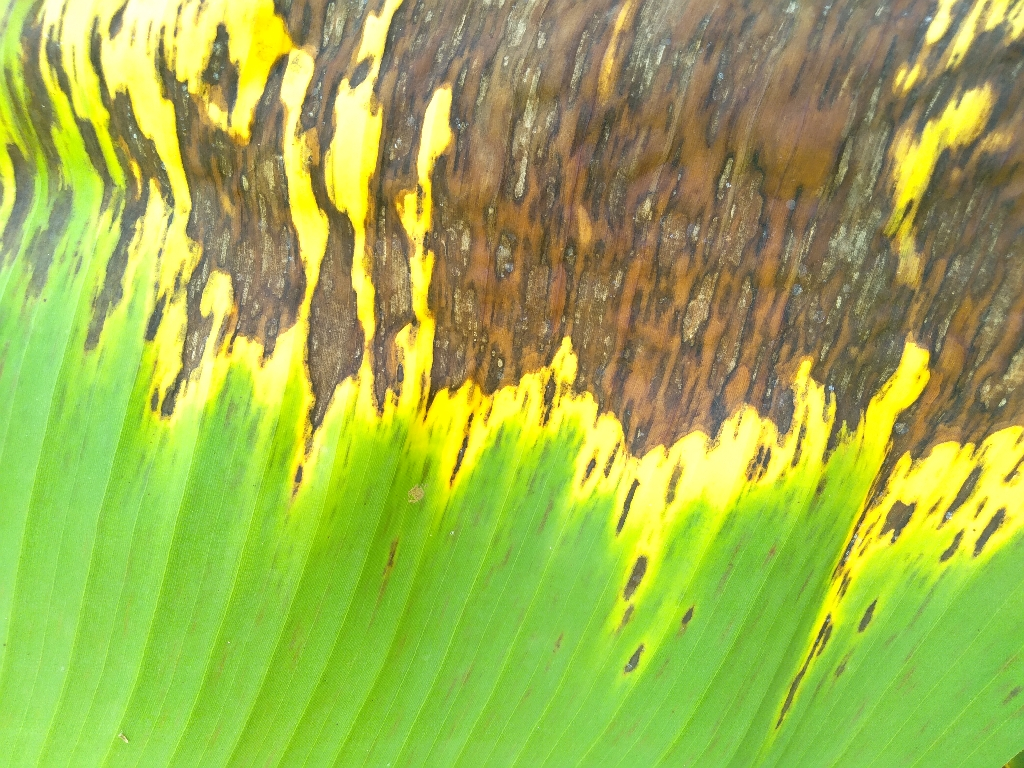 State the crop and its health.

banana, black sigatoka
